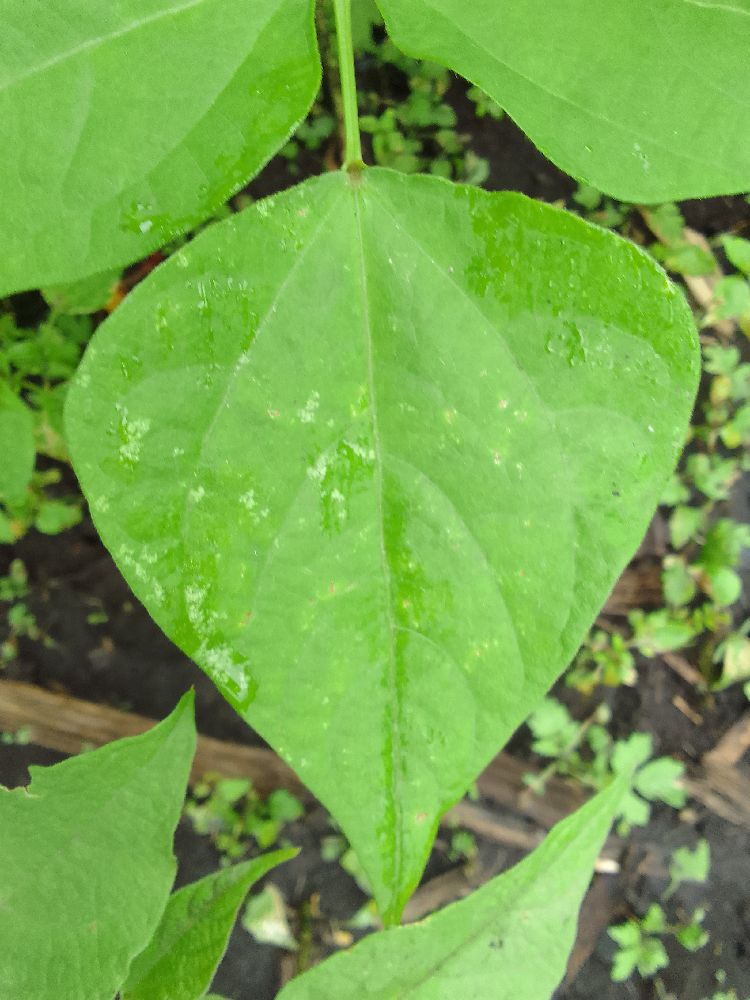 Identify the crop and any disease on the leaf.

common bean, healthy
